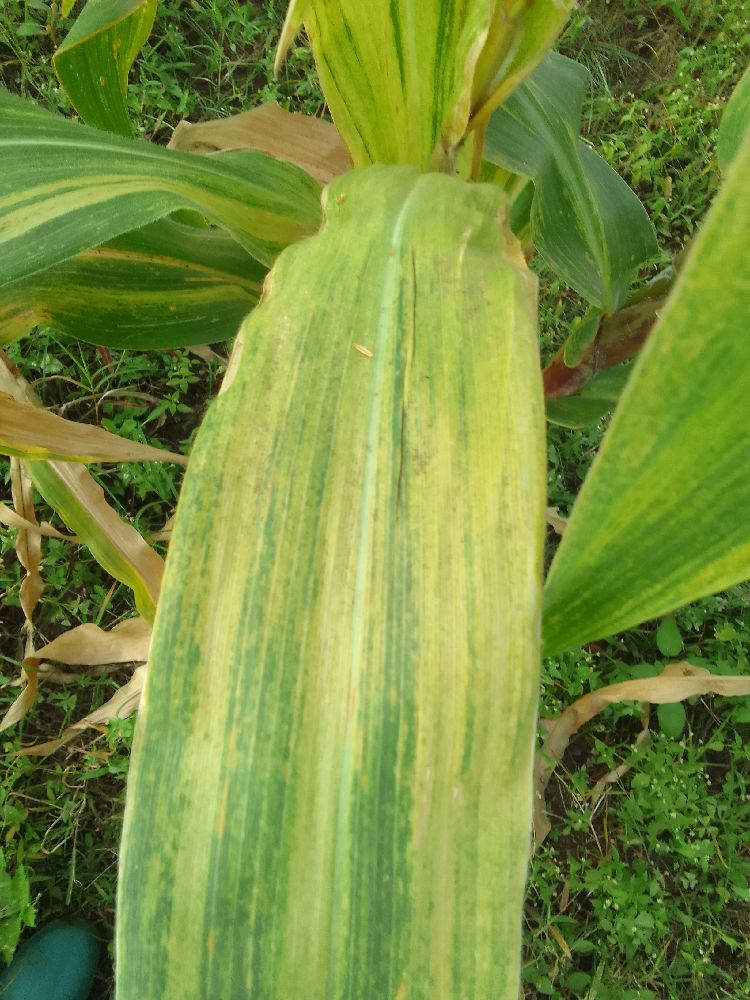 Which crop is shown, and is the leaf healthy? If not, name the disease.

maize, maize lethal necrosis
